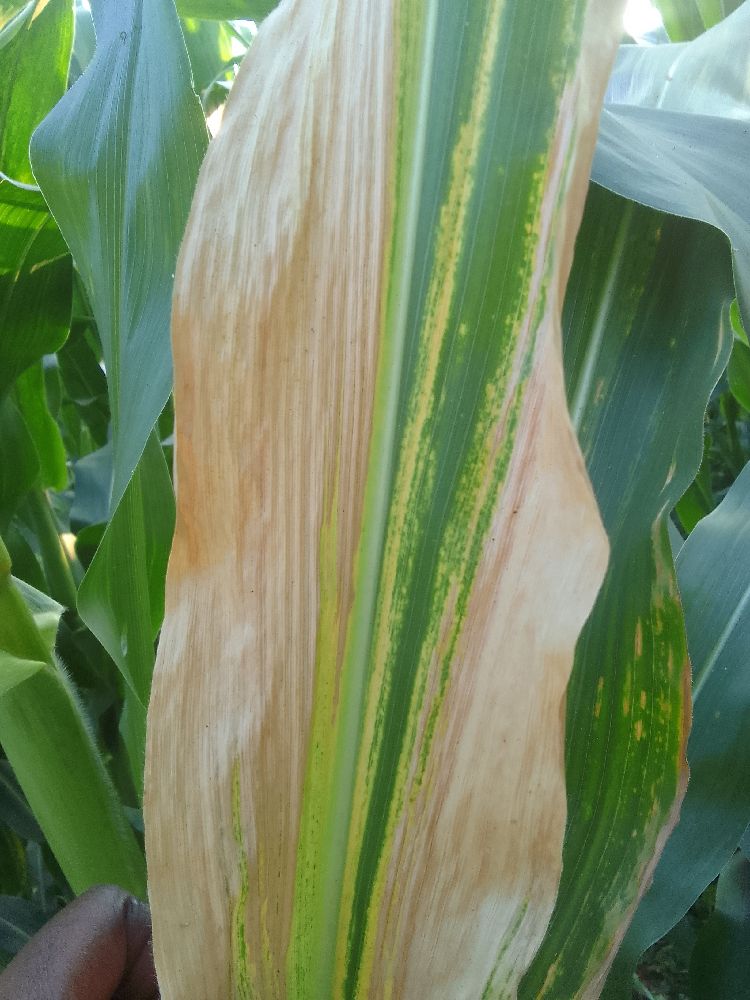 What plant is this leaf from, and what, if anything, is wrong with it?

maize, maize lethal necrosis
